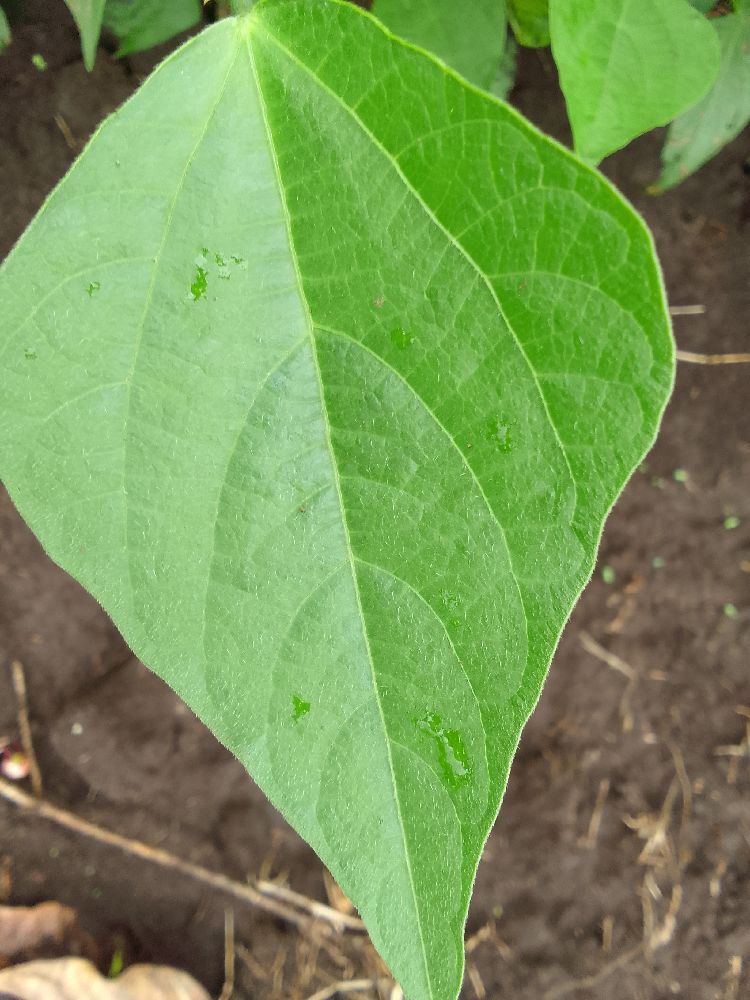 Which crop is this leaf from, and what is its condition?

common bean, healthy
